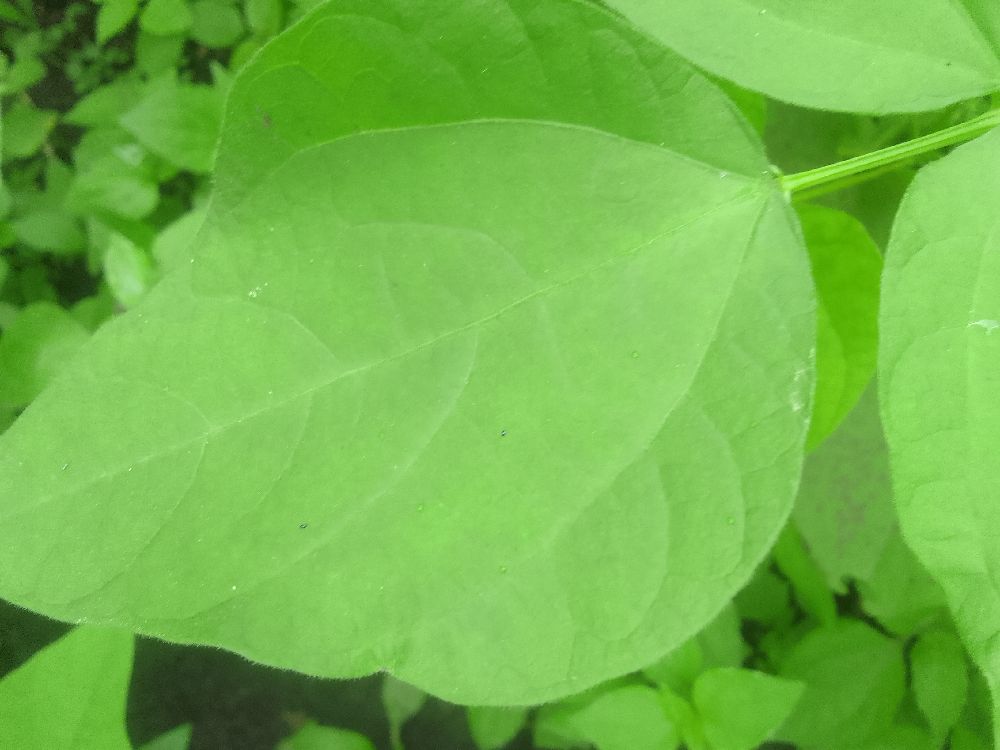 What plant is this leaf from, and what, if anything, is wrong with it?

common bean, healthy
